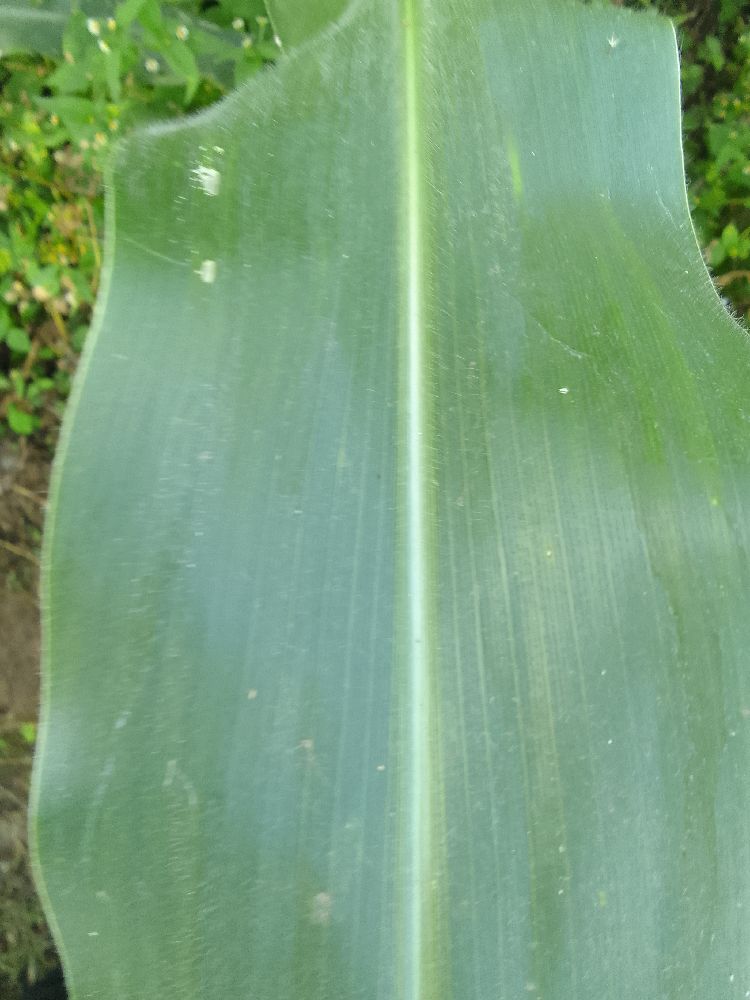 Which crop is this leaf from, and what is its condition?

maize, healthy
